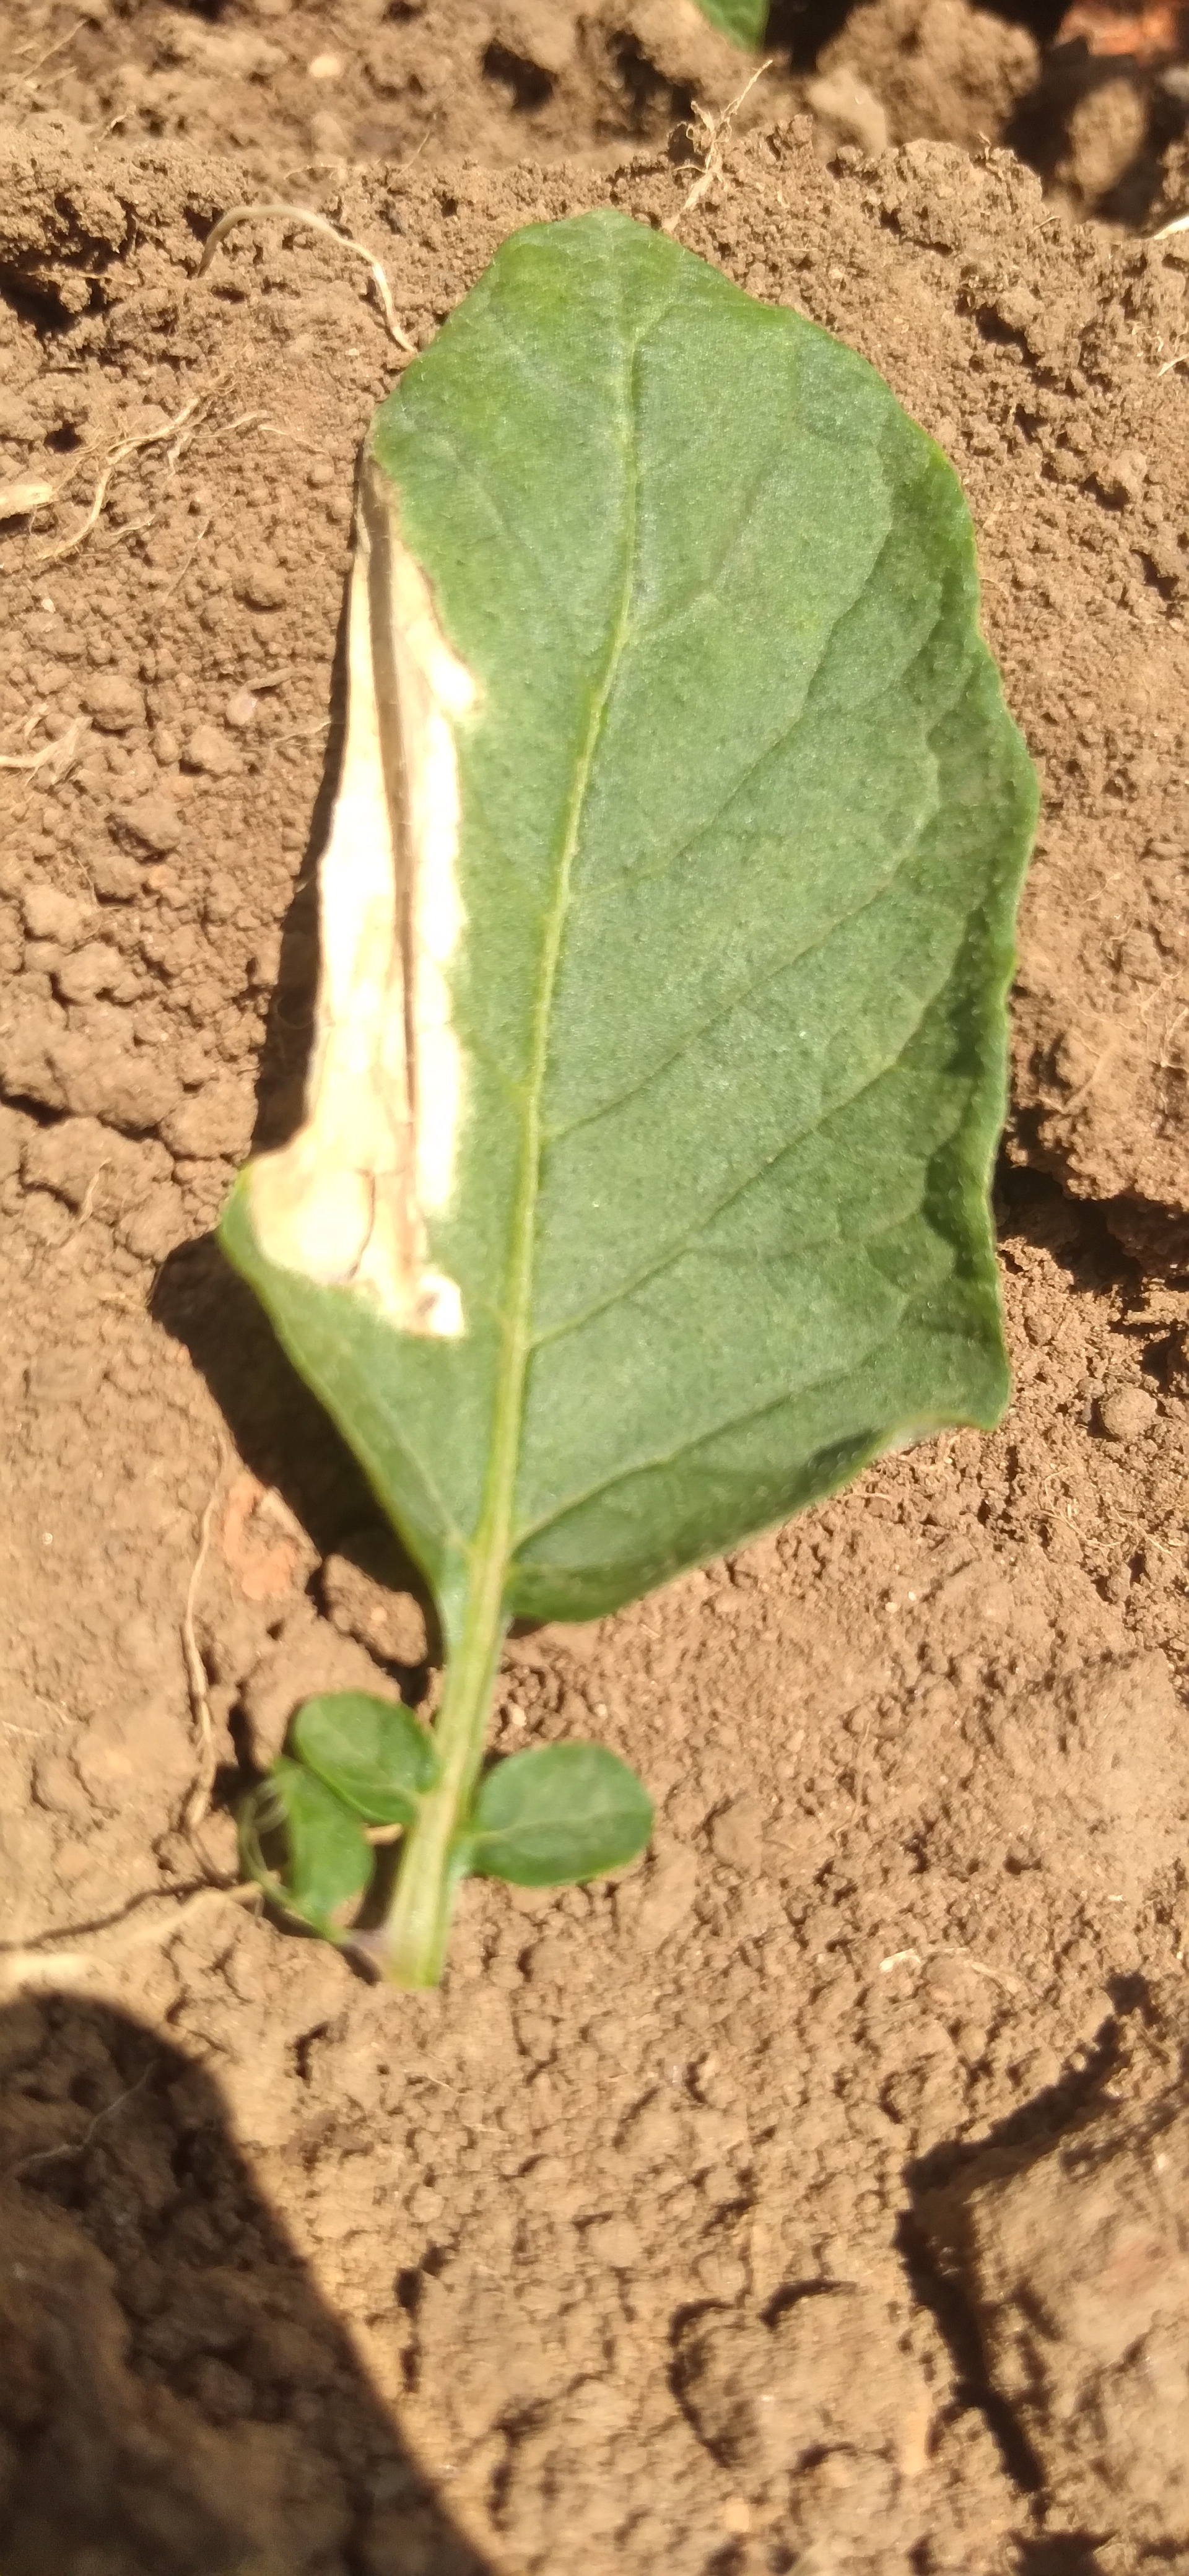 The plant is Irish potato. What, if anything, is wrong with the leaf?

early blight
